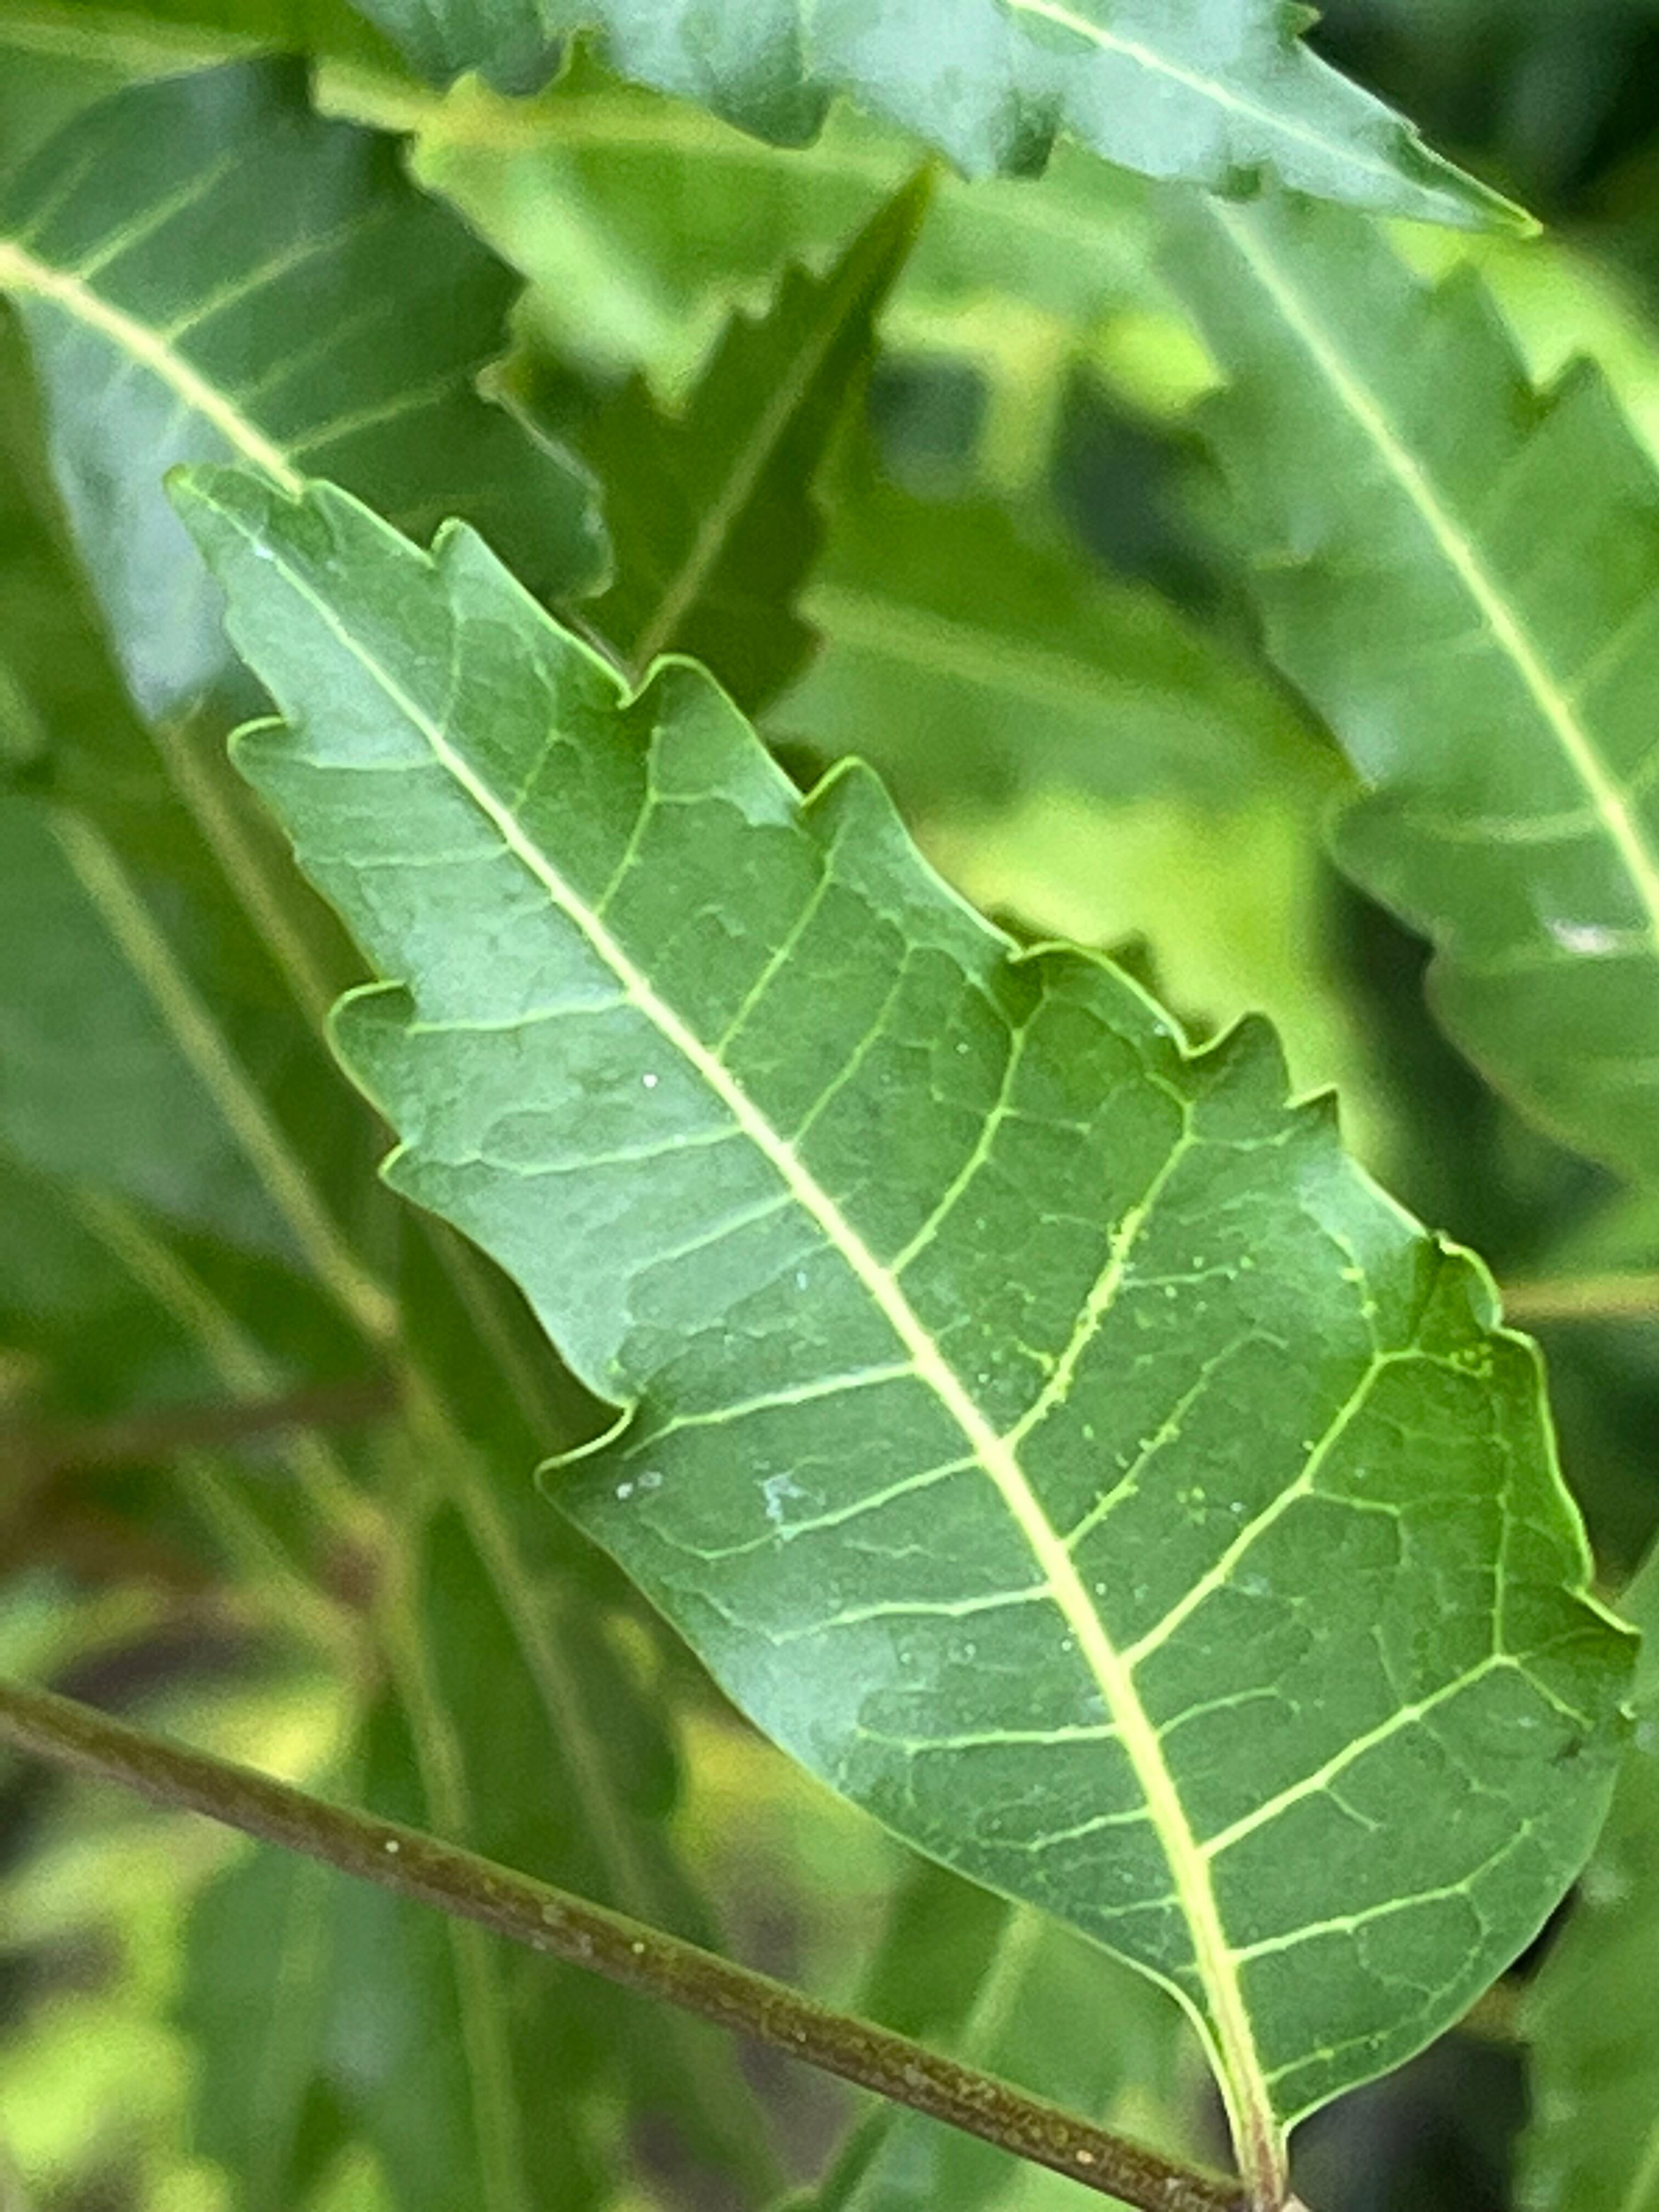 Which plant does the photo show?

neem
